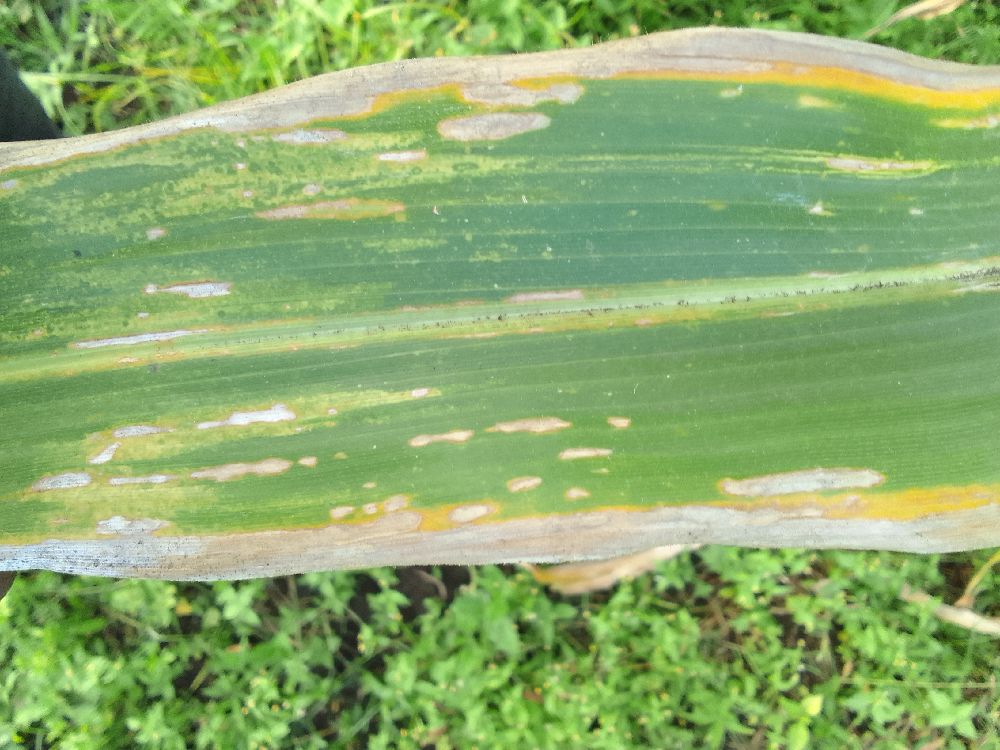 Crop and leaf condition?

maize, maize lethal necrosis
